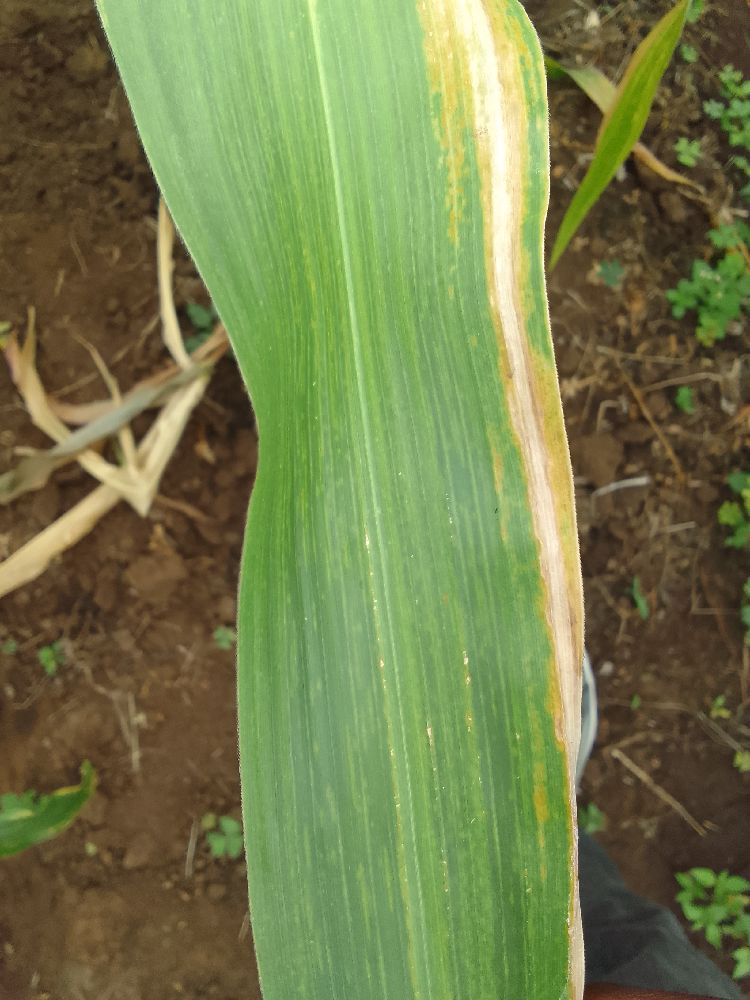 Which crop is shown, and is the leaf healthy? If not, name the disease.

maize, maize lethal necrosis
